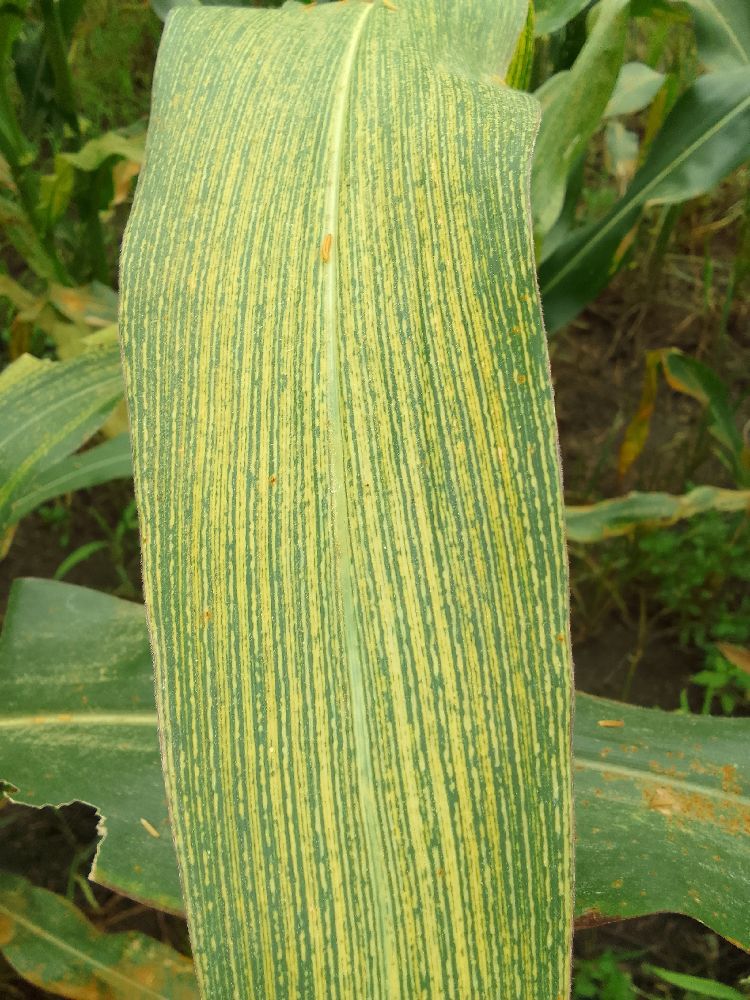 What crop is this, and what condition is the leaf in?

maize, maize streak virus
